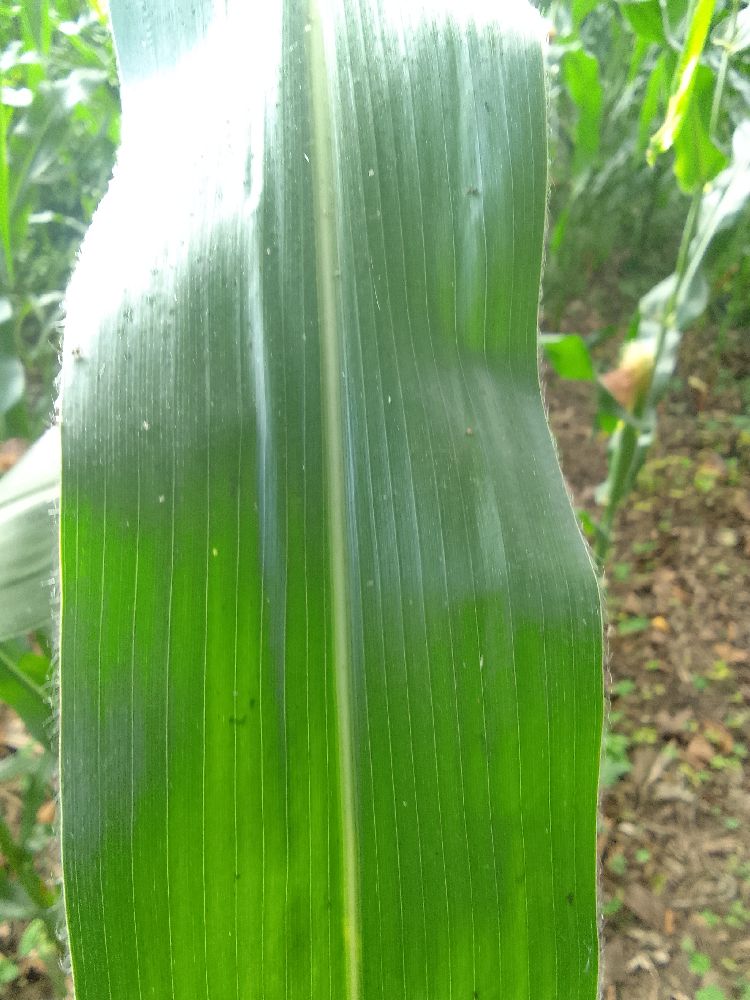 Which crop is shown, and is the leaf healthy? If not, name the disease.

maize, healthy
